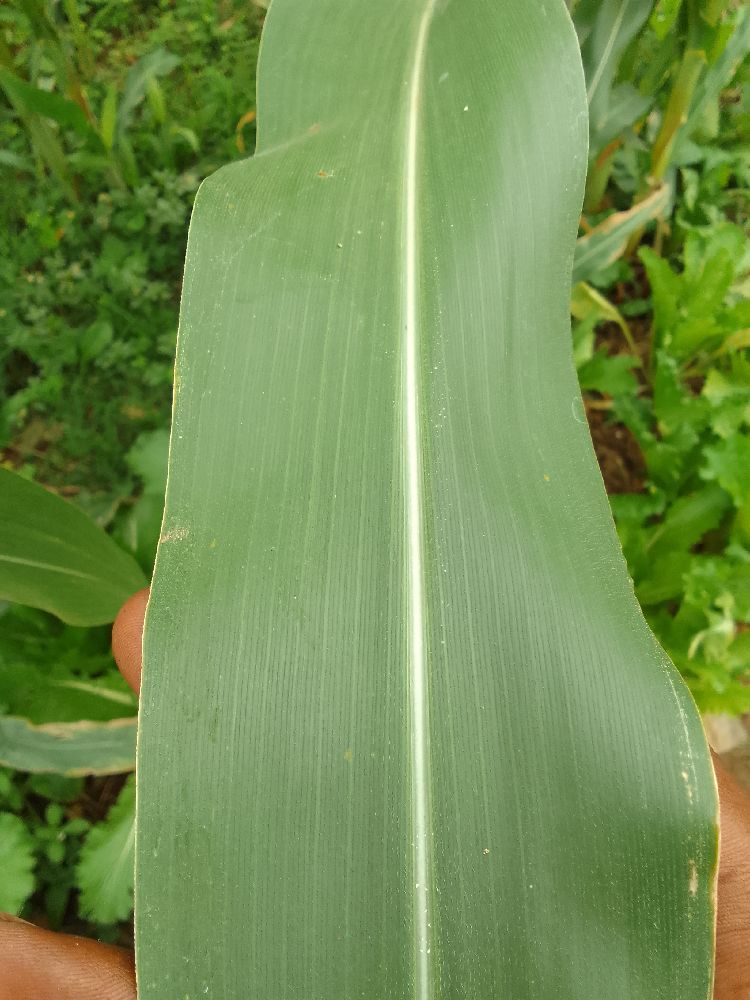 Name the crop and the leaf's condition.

maize, healthy
